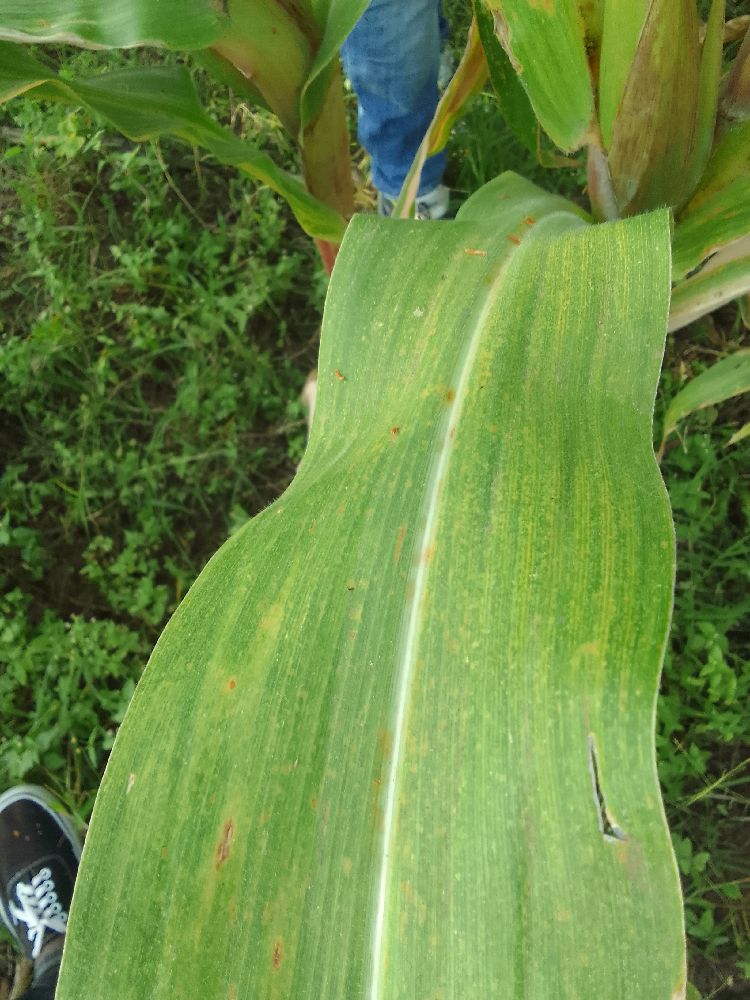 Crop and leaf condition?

maize, maize lethal necrosis
